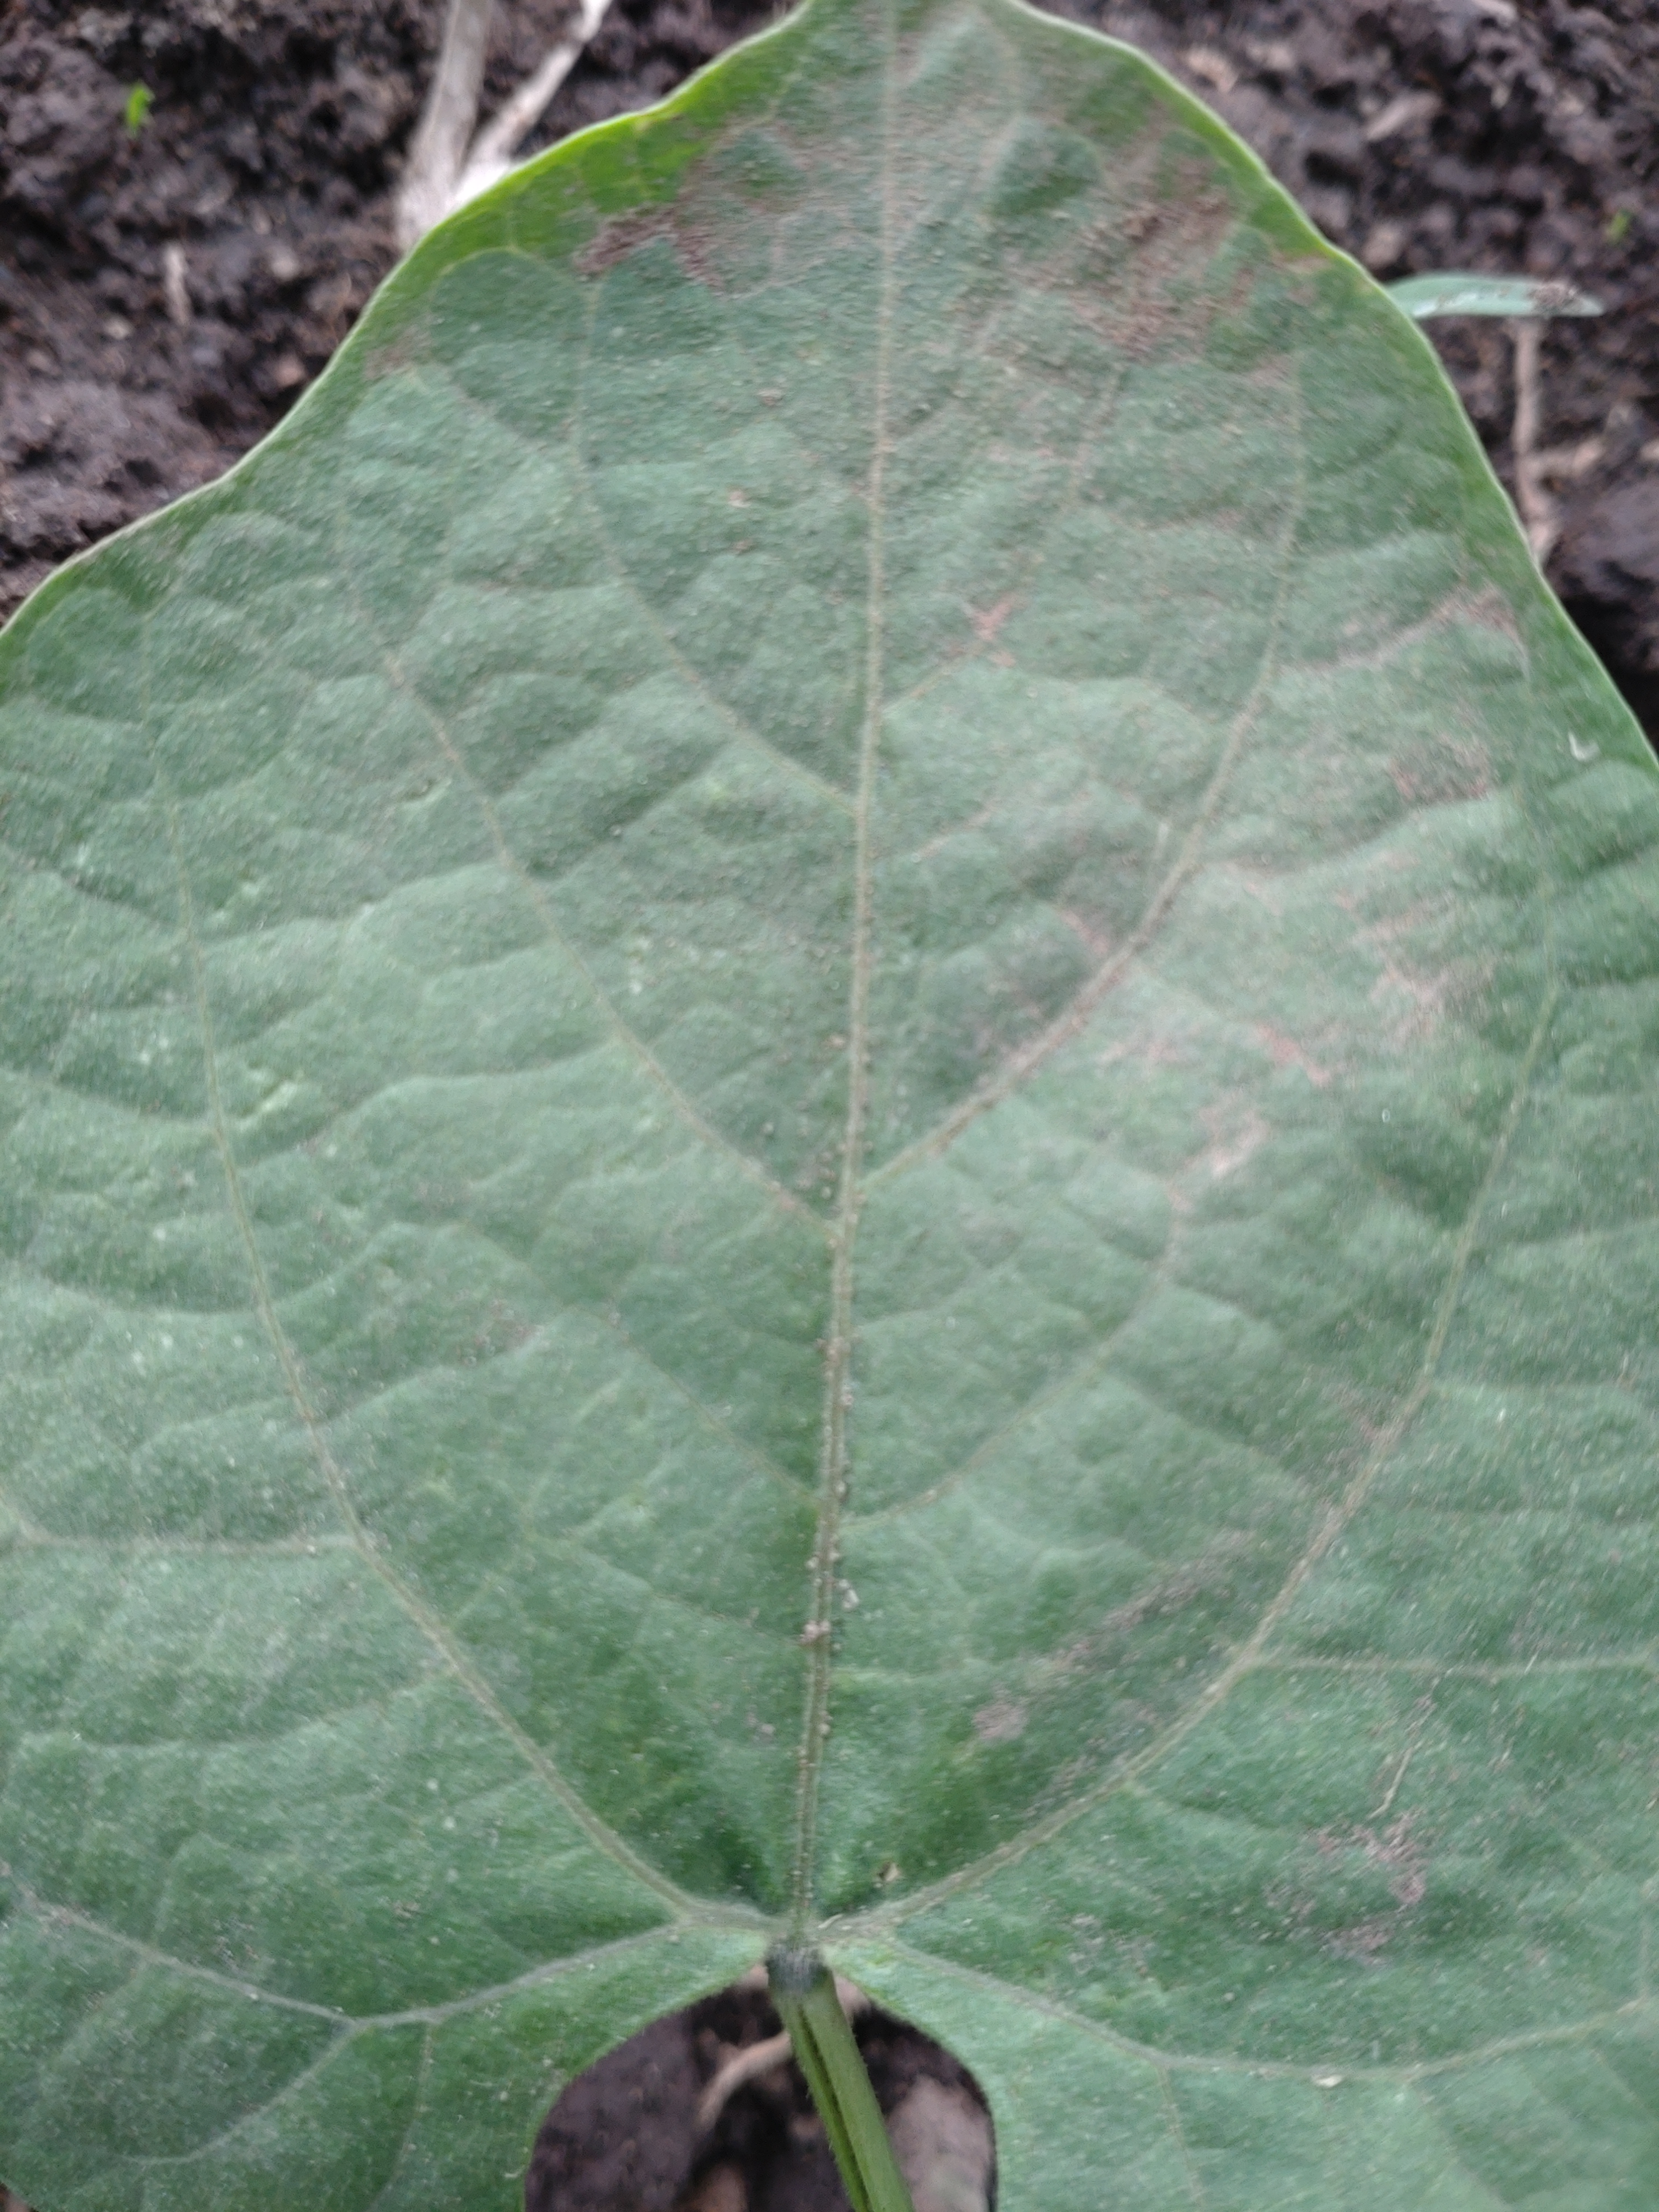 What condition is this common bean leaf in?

healthy
